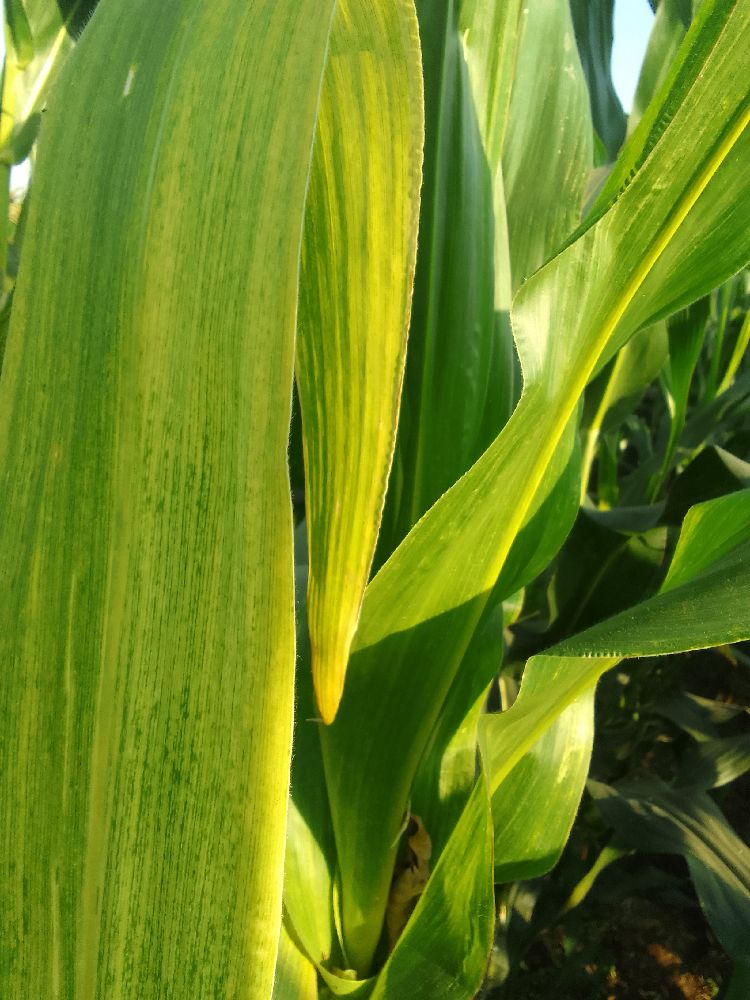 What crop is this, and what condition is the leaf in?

maize, maize lethal necrosis
